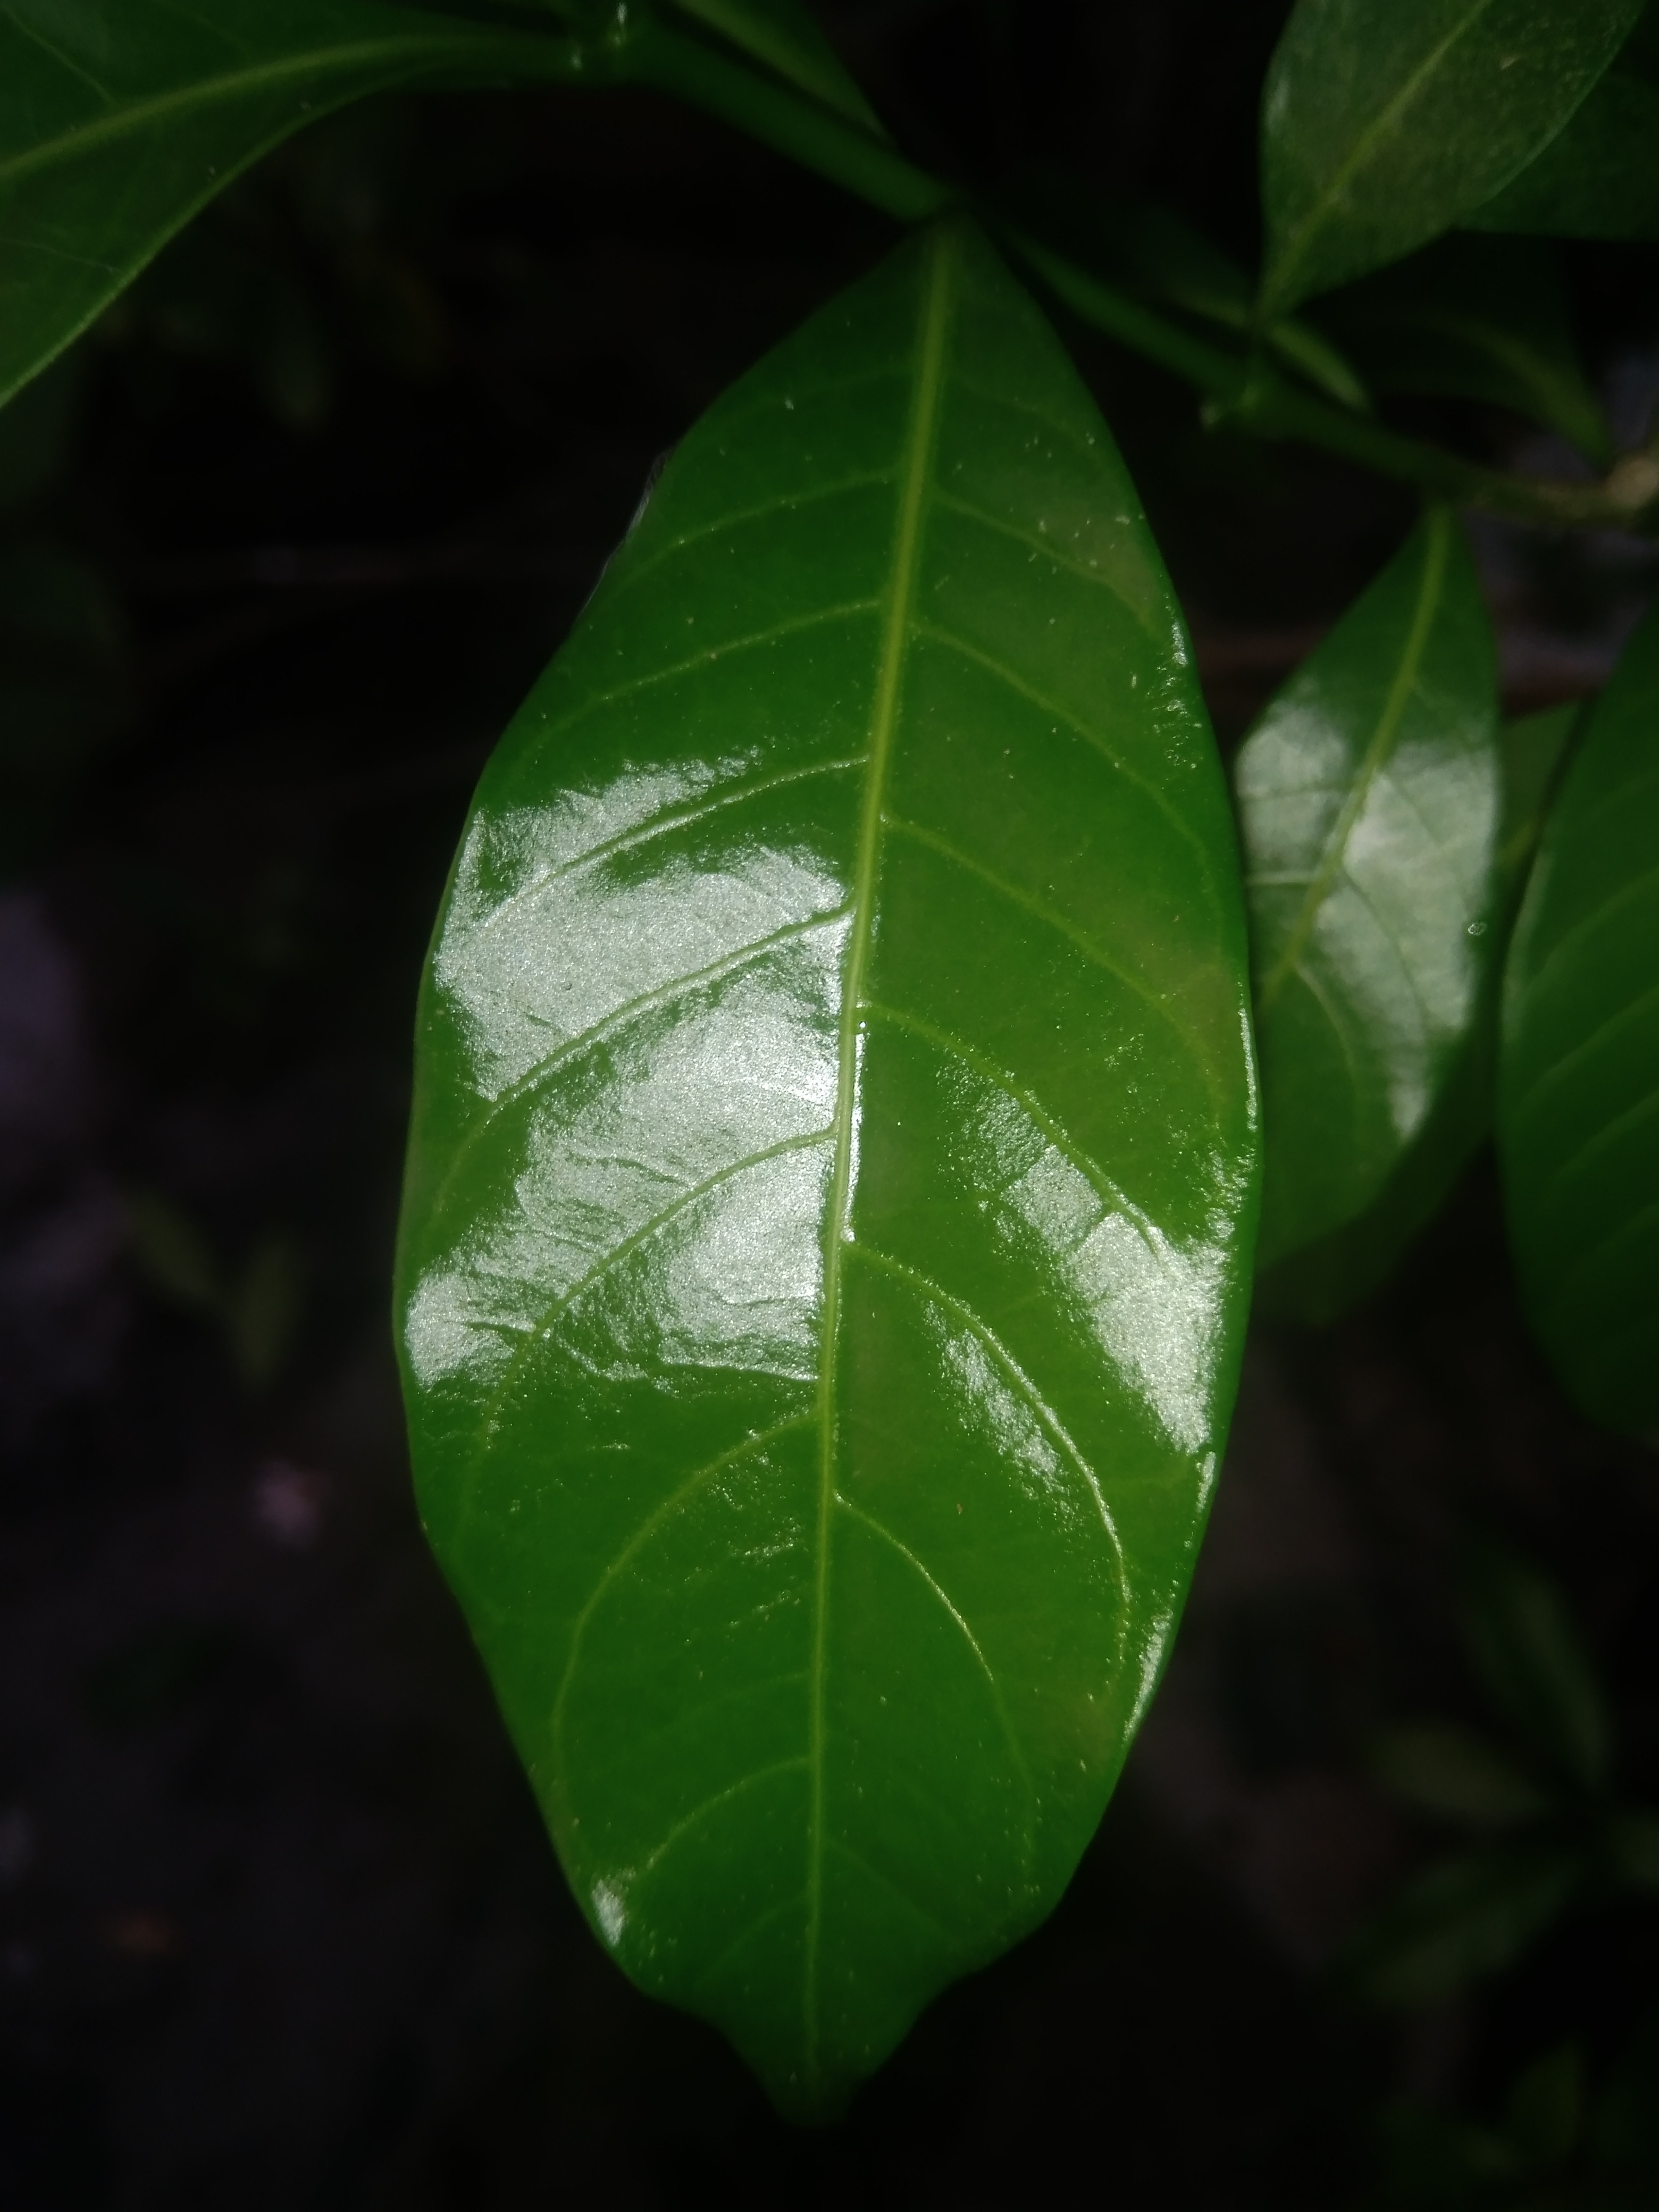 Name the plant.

togor
